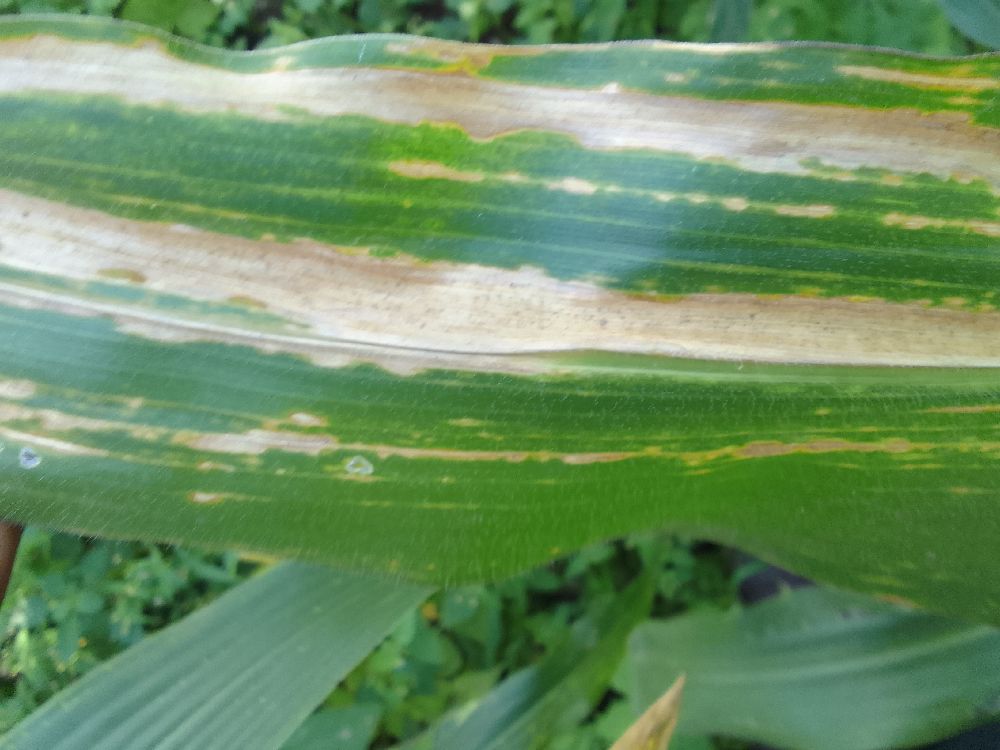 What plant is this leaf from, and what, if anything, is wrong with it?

maize, maize lethal necrosis
